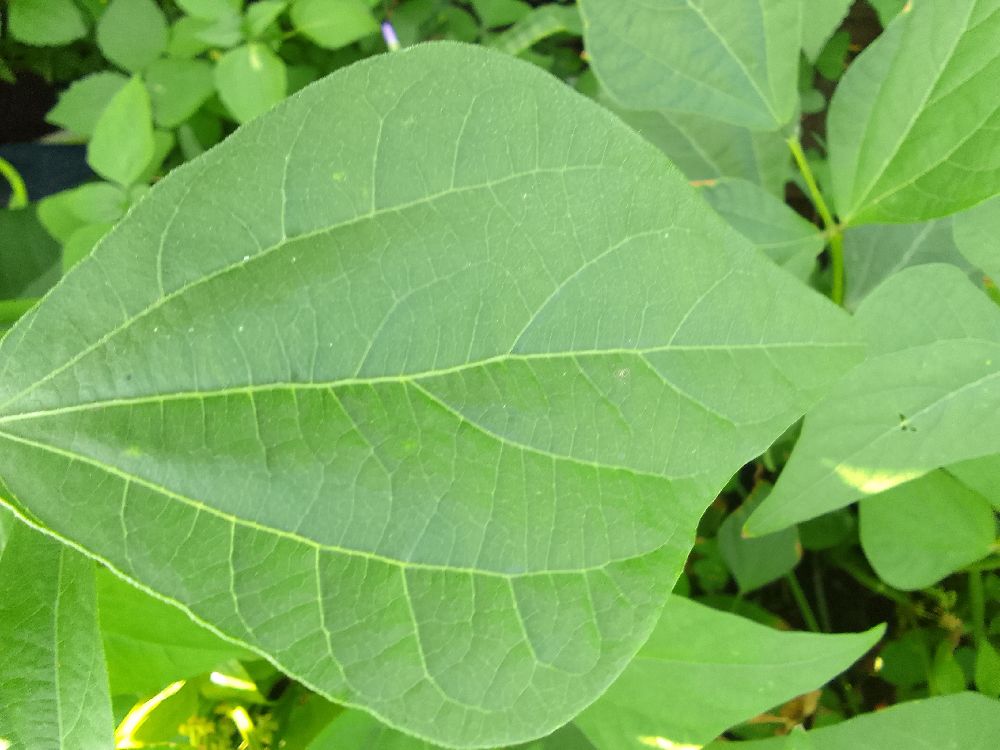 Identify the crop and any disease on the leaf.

common bean, healthy
